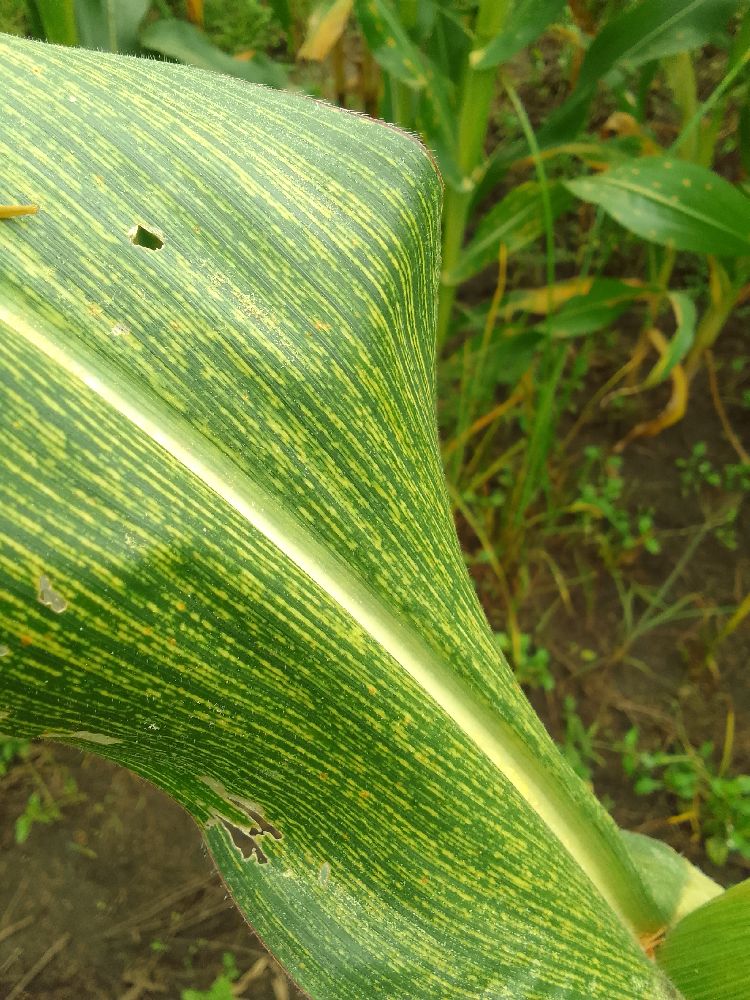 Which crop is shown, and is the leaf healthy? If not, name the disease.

maize, maize streak virus
